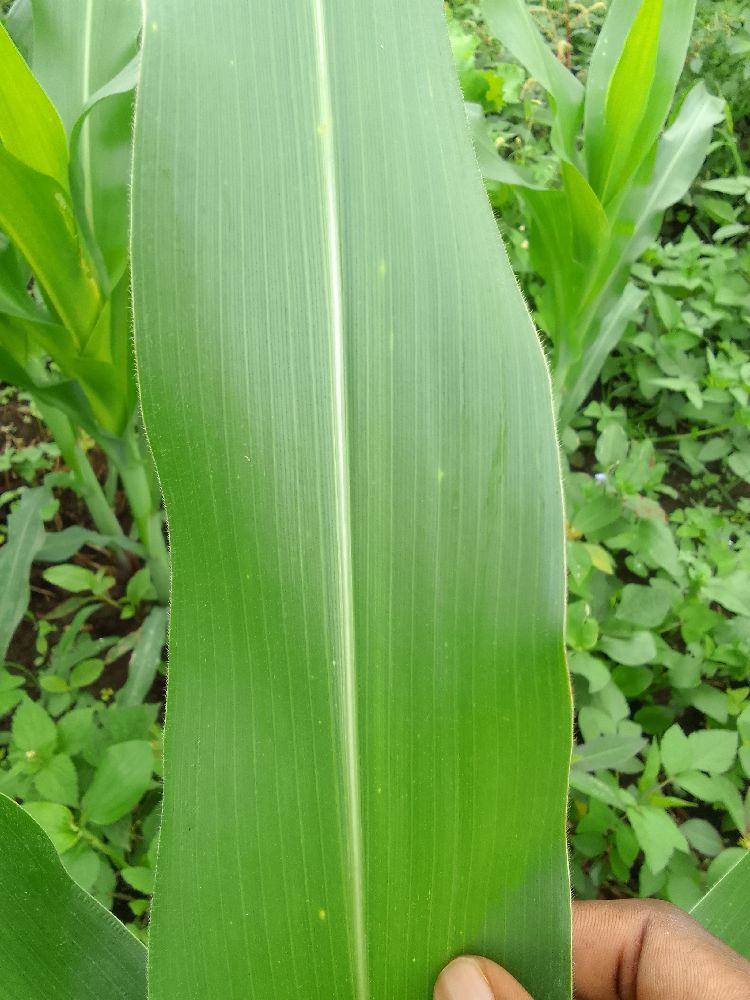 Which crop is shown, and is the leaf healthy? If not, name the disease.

maize, healthy
